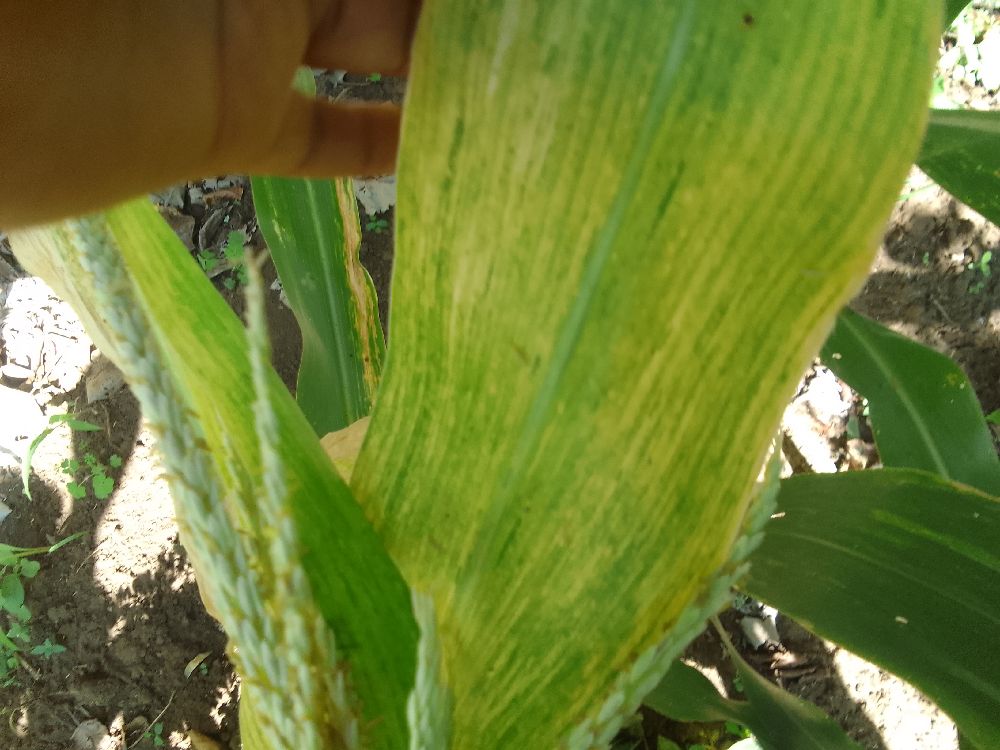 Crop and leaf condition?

maize, maize lethal necrosis
